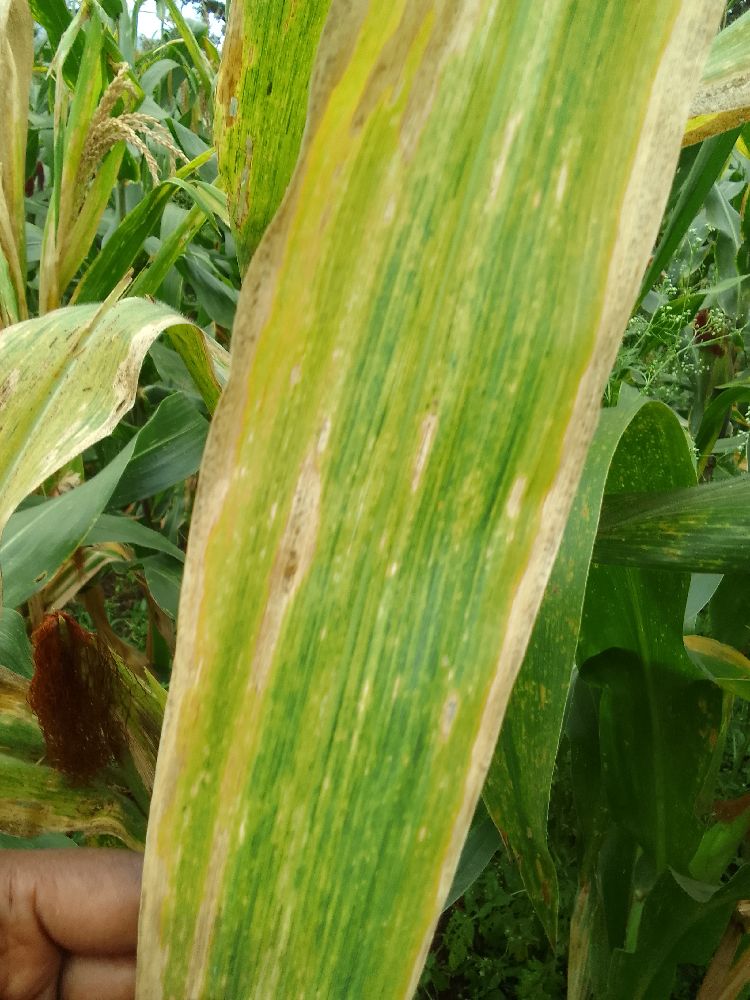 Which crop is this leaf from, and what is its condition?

maize, maize lethal necrosis
